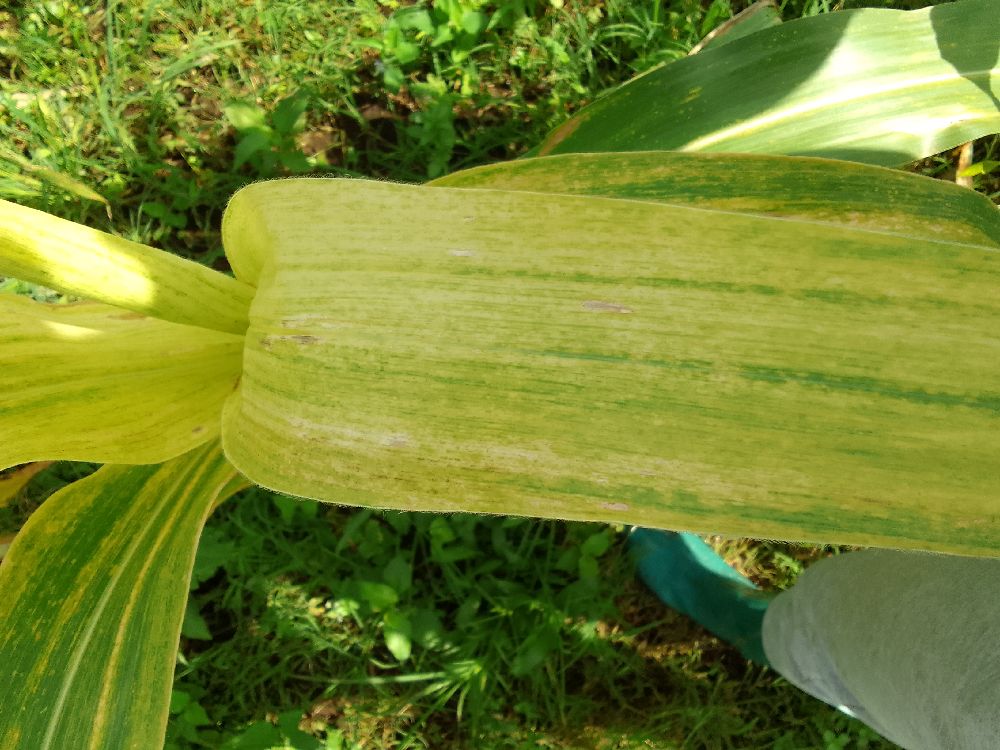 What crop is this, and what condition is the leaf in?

maize, maize lethal necrosis
